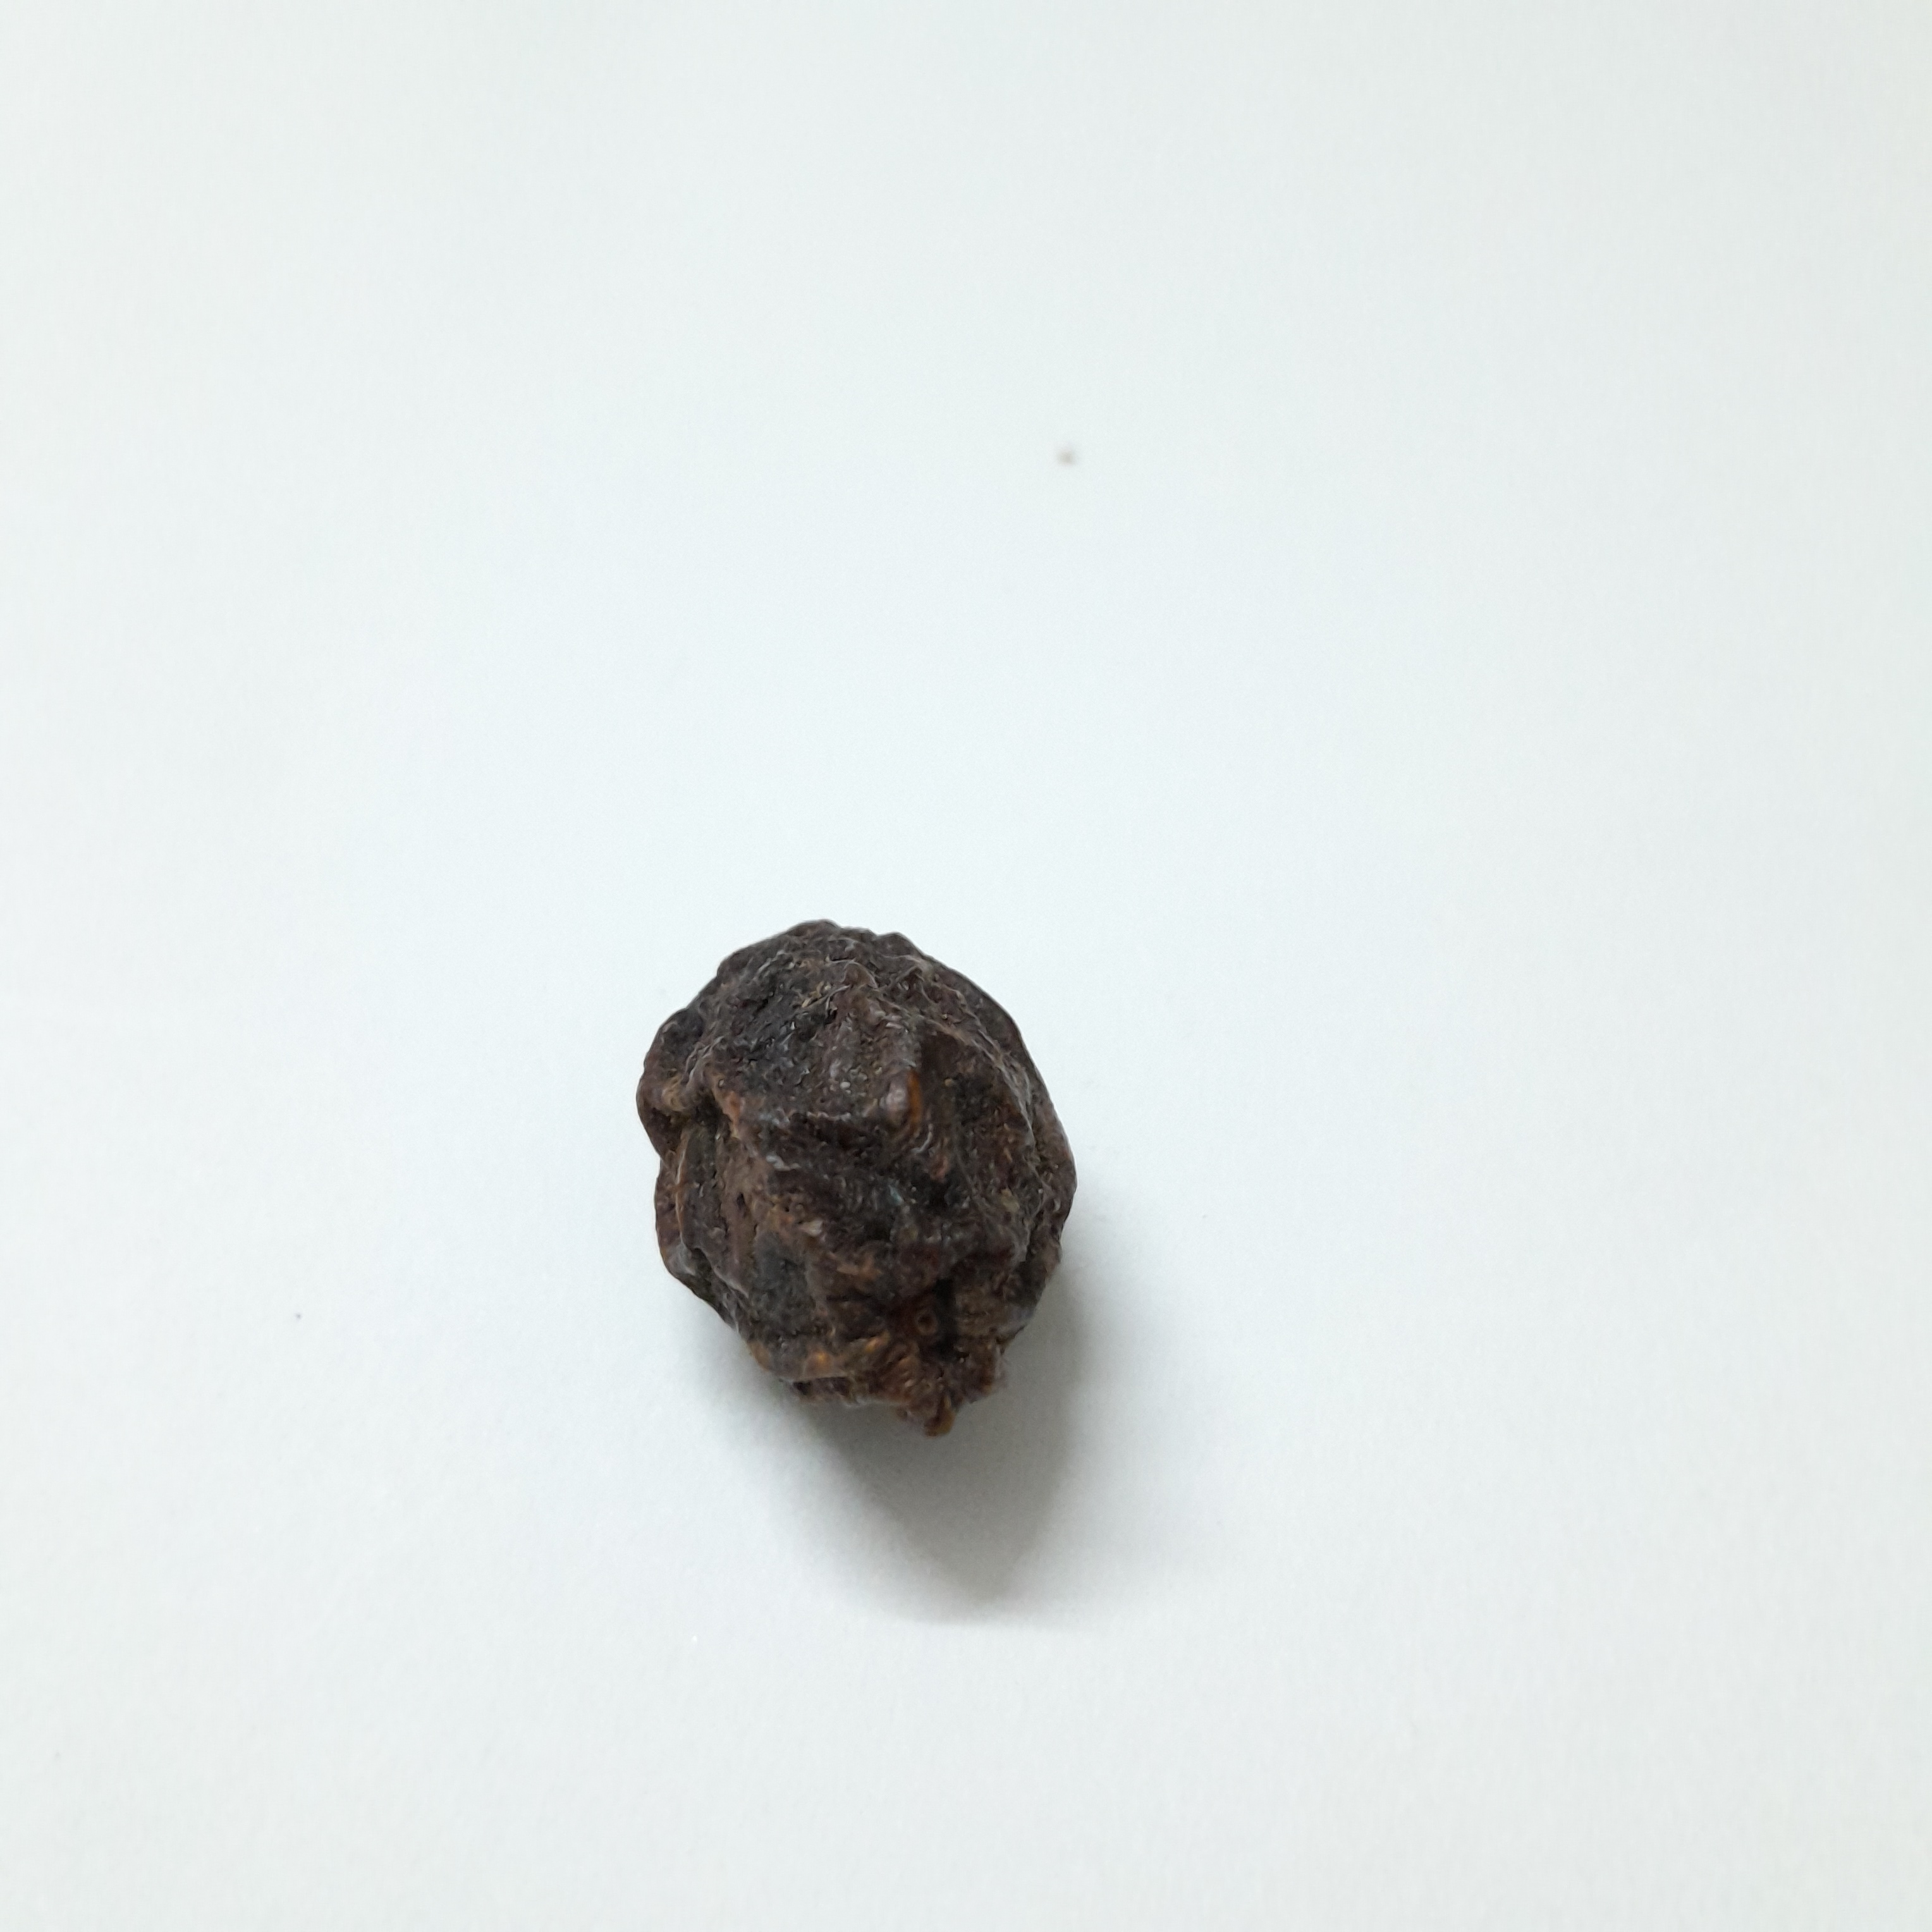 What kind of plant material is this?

kadukharik
